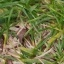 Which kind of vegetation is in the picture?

grass
